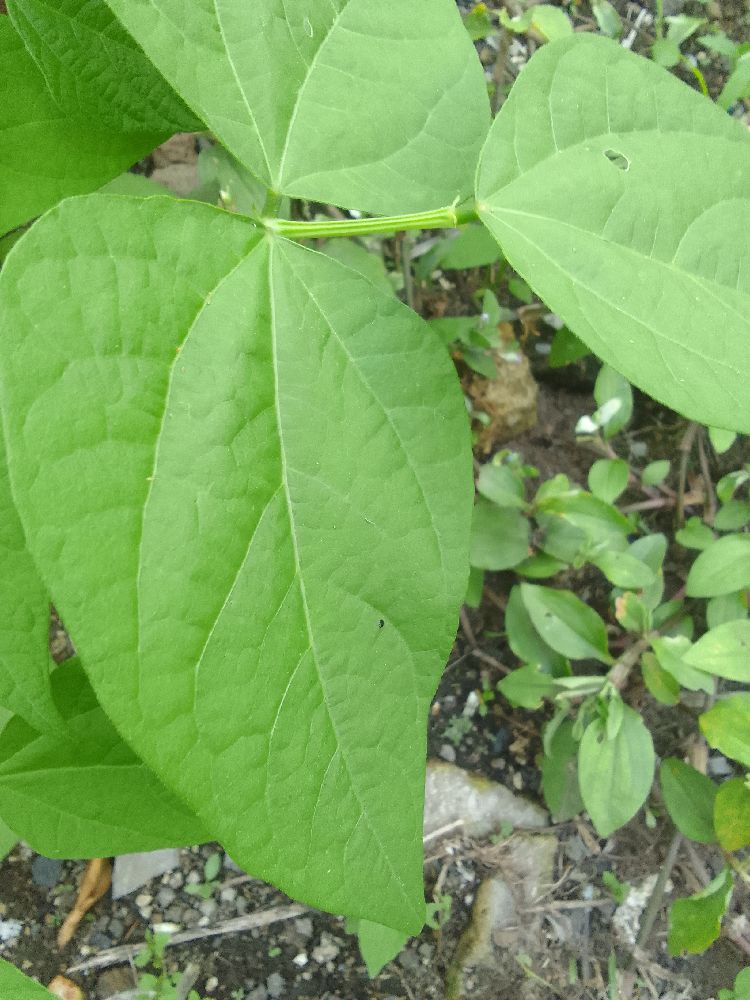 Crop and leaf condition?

common bean, healthy
